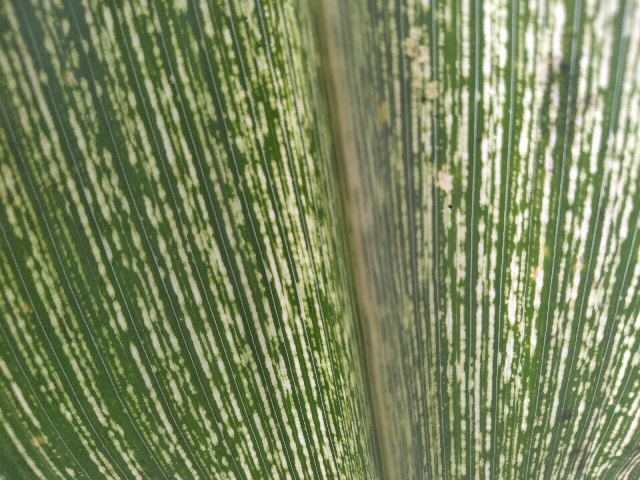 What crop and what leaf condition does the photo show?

maize, maize streak virus
